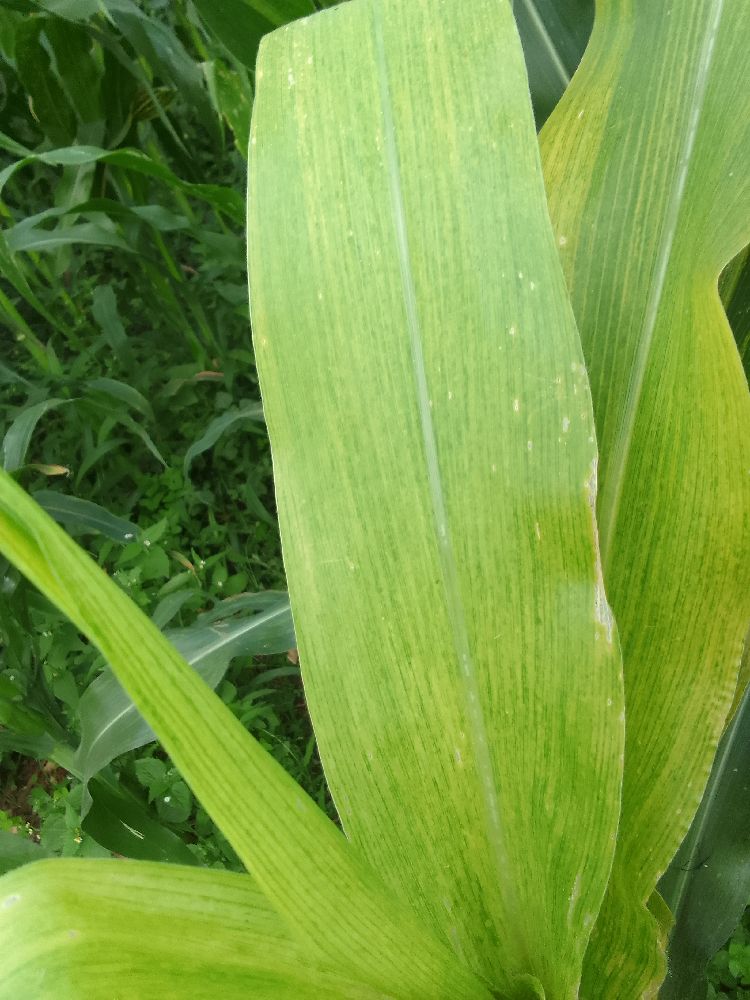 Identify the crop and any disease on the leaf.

maize, maize lethal necrosis
